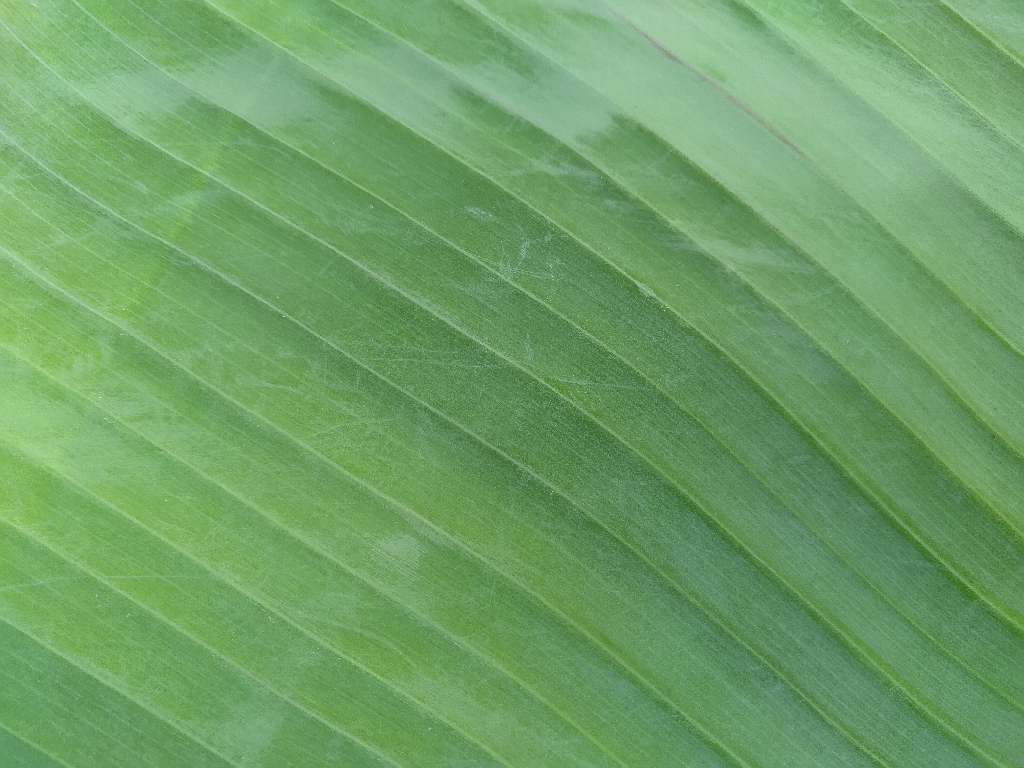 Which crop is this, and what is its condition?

banana, healthy
